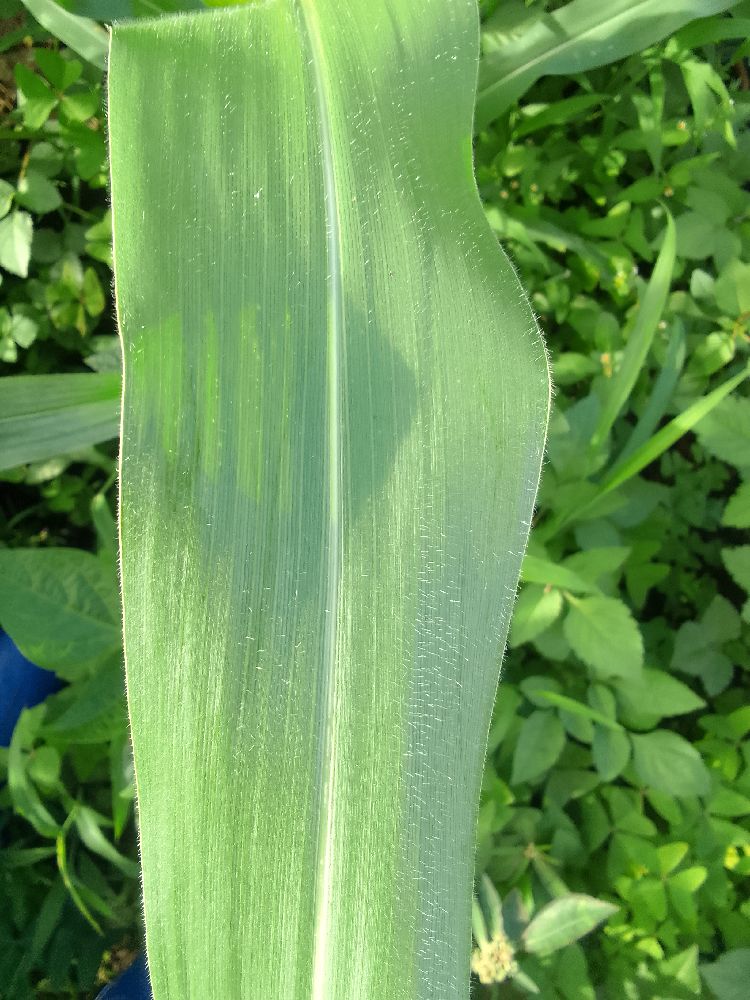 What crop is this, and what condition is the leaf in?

maize, healthy
